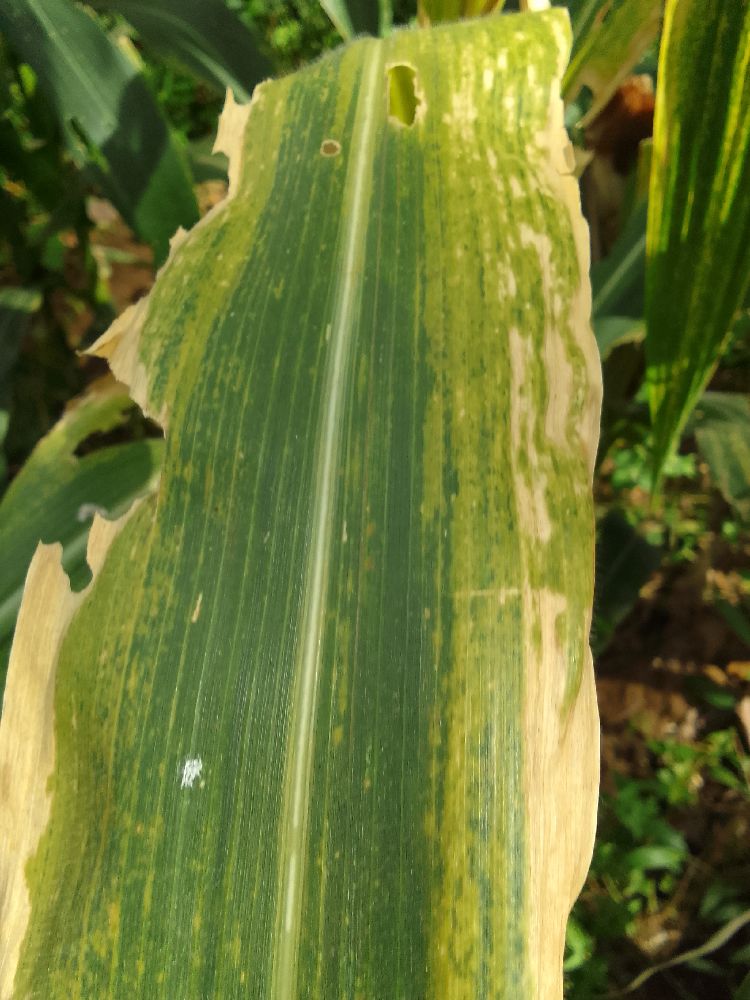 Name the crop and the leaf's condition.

maize, maize lethal necrosis
